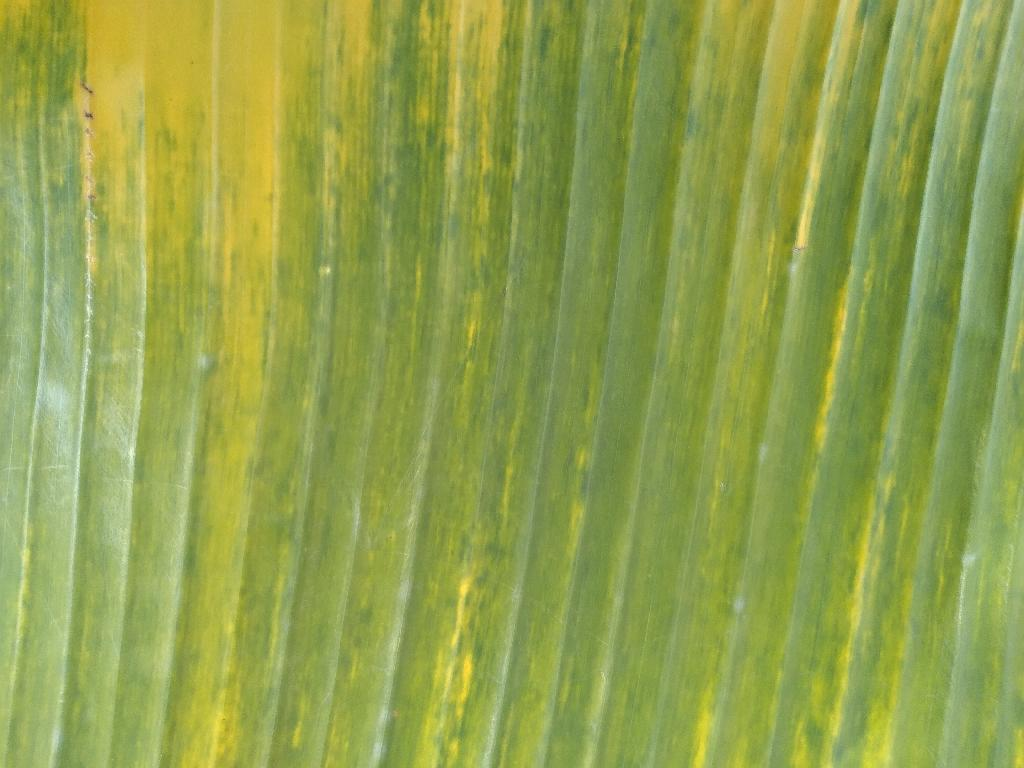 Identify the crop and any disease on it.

banana, fusarium wilt race 1
